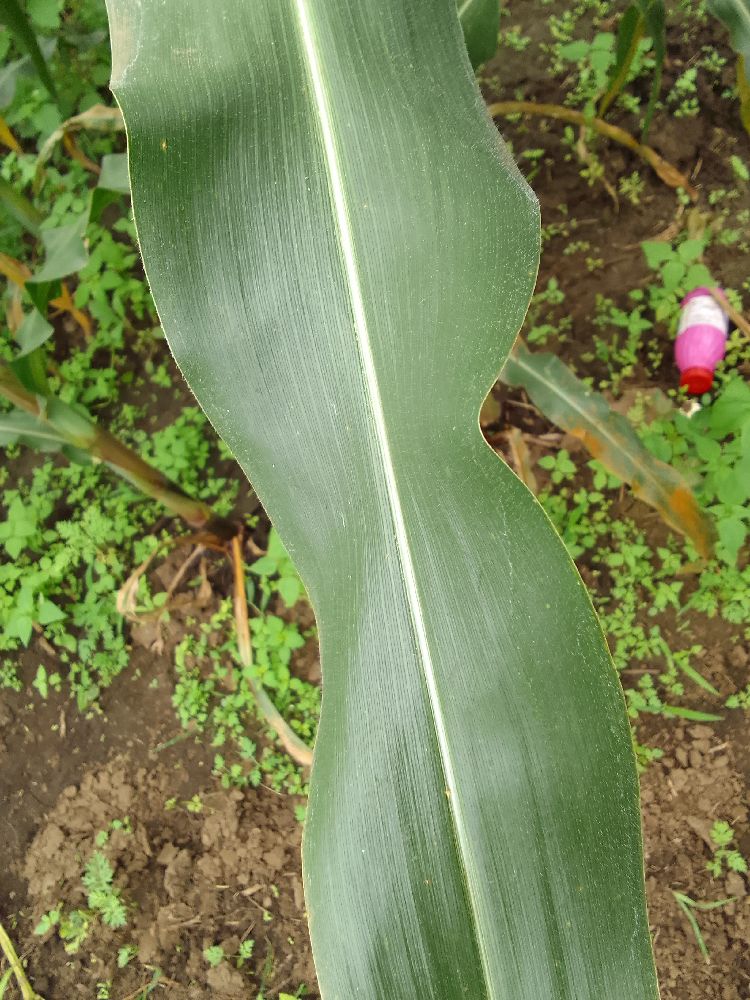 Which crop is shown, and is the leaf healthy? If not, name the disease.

maize, healthy
